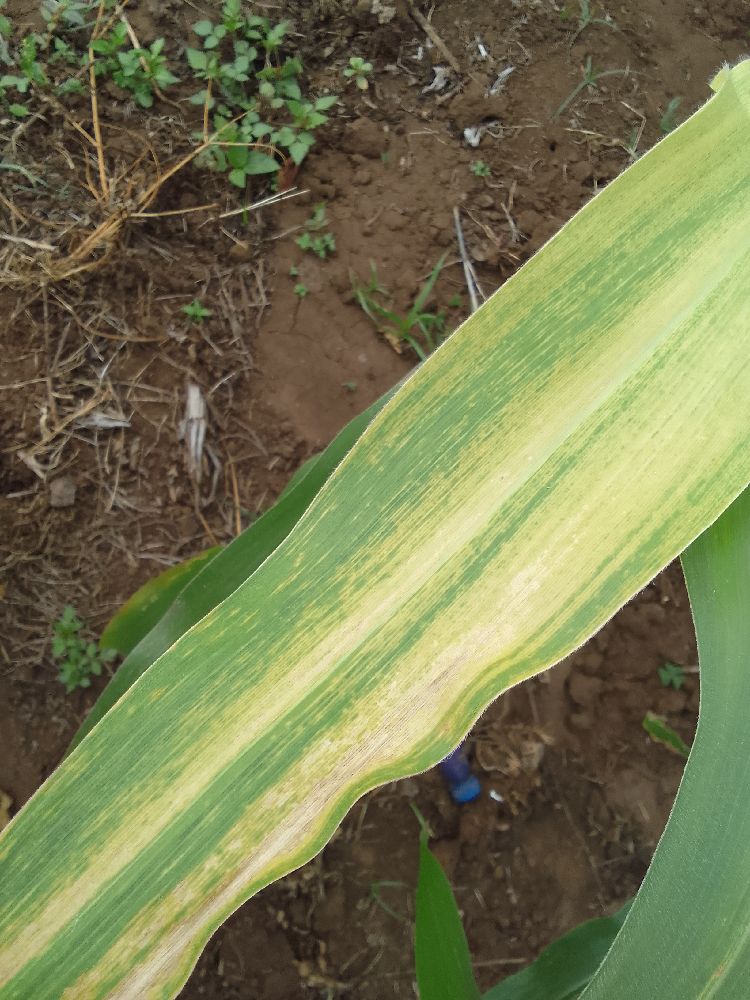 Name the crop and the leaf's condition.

maize, maize lethal necrosis
